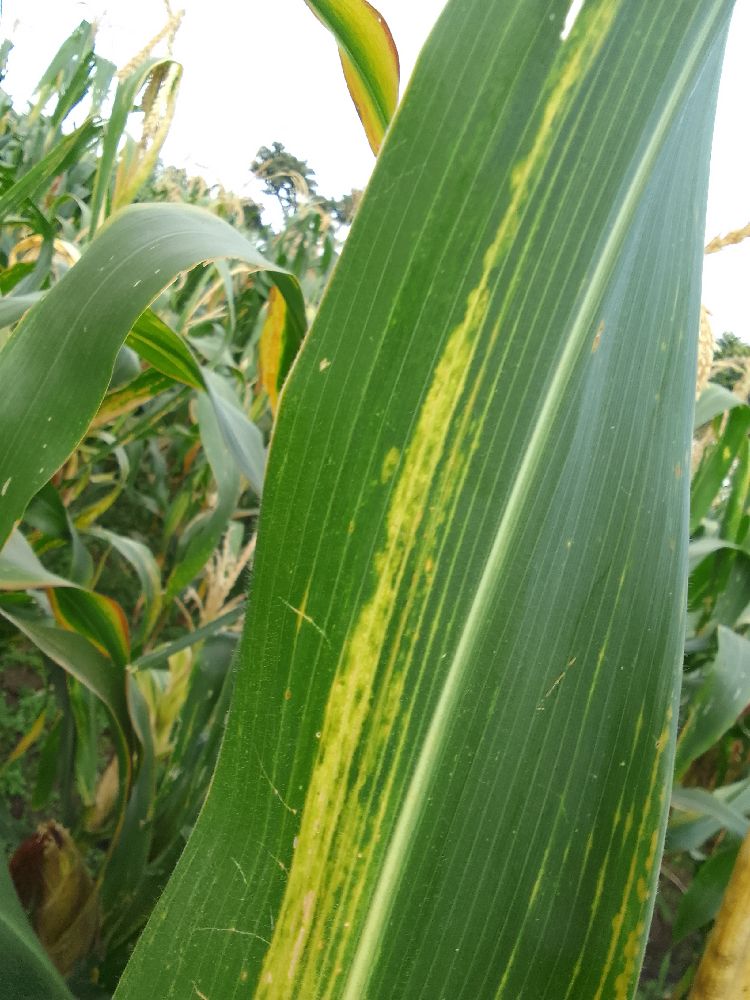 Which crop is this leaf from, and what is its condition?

maize, maize lethal necrosis
